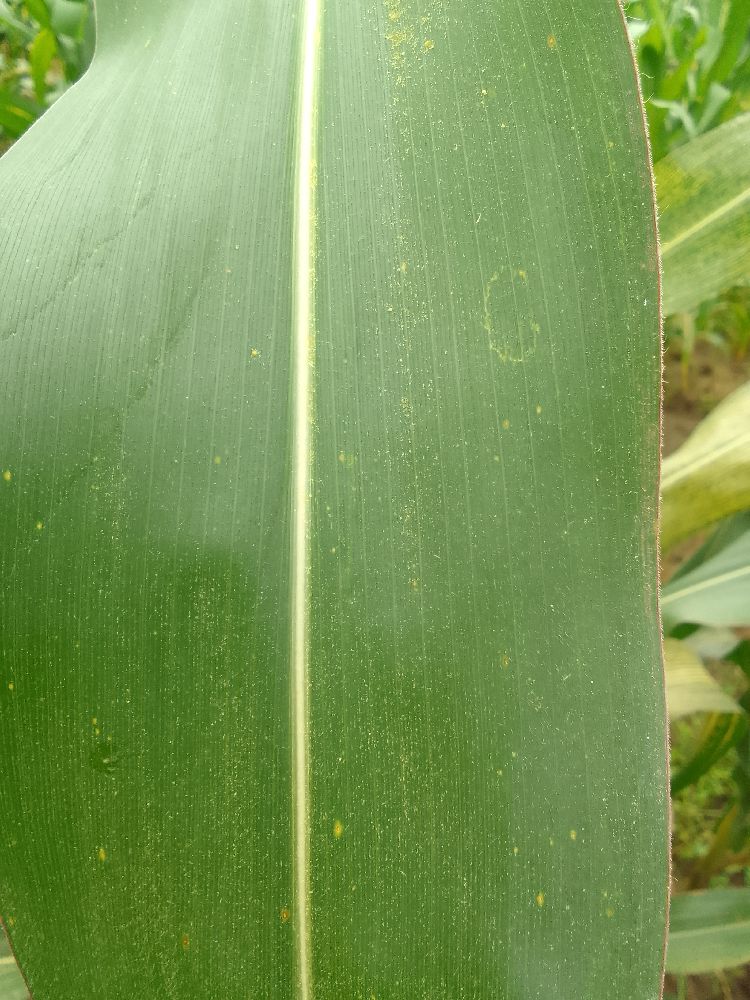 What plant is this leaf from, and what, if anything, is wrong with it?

maize, healthy
